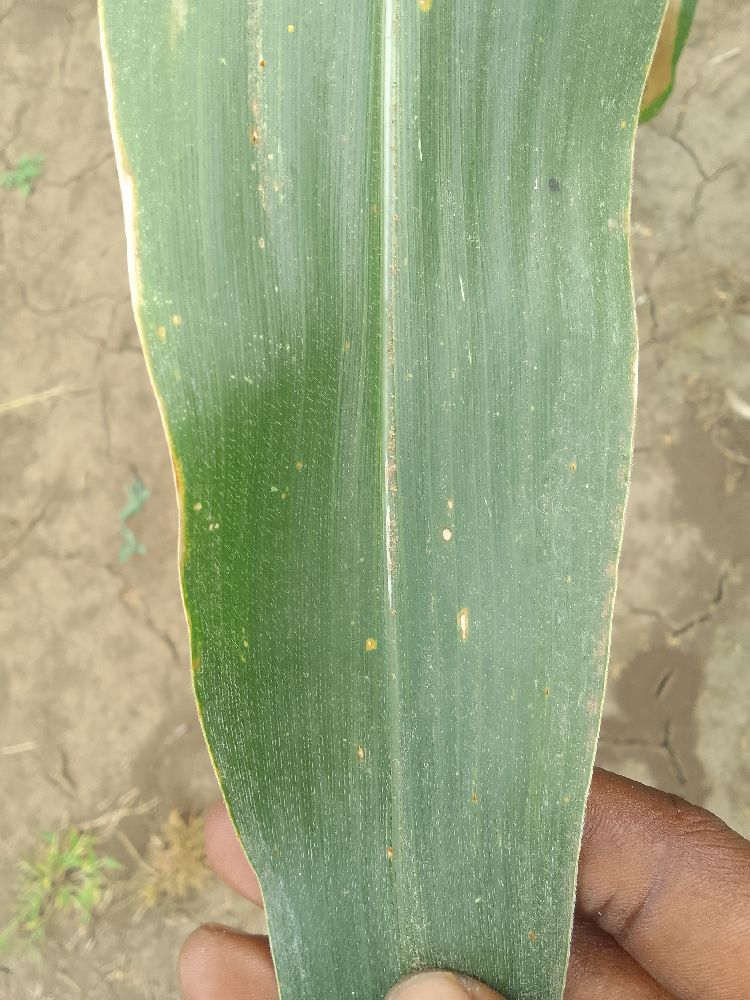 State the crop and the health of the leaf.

maize, healthy
